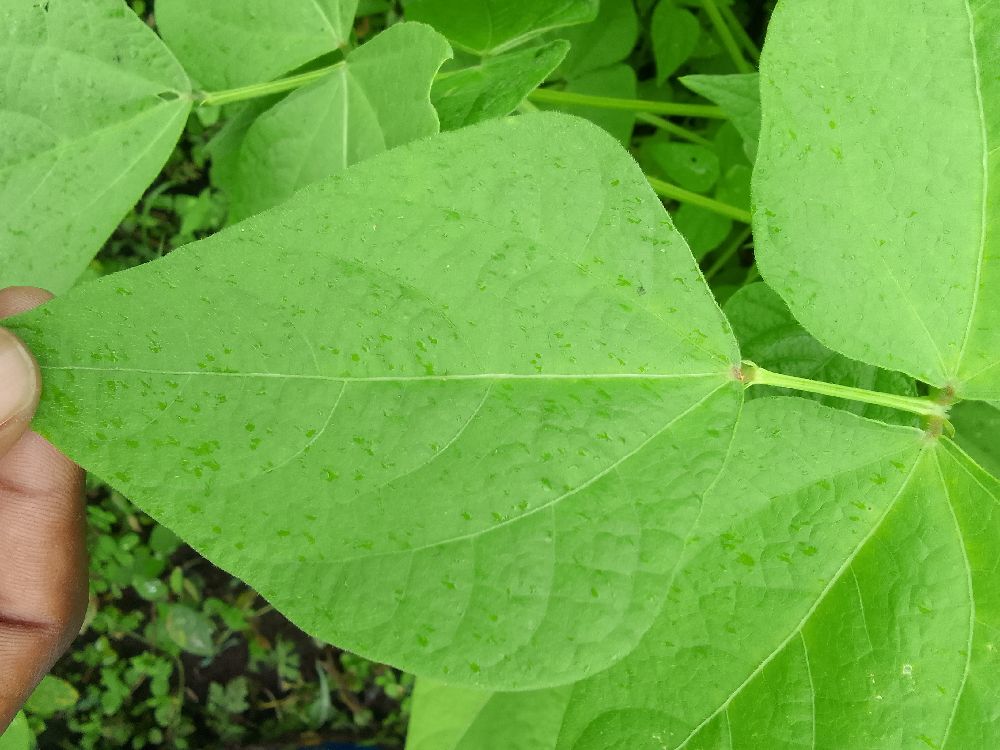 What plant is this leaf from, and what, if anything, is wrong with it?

common bean, healthy
